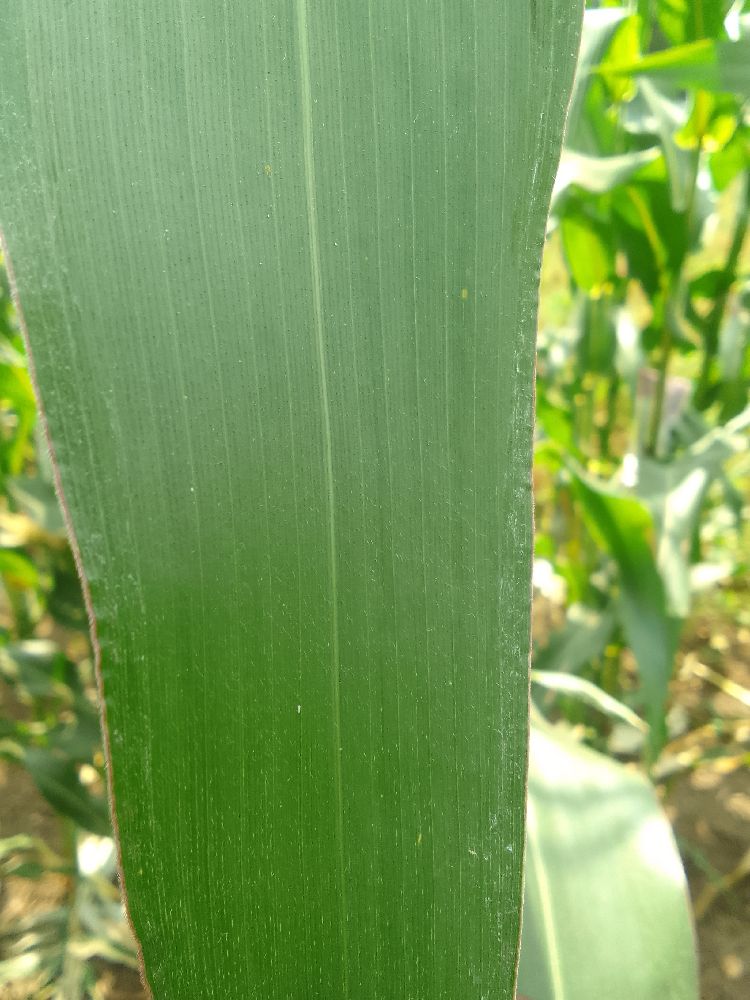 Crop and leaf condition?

maize, healthy
